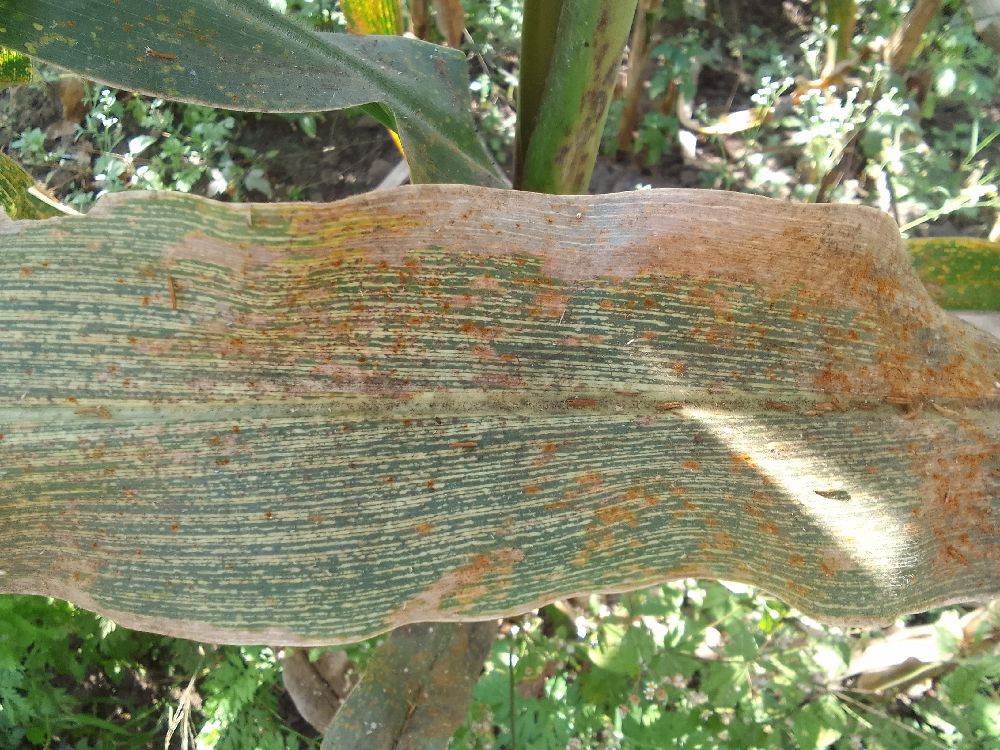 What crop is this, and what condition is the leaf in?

maize, maize streak virus
